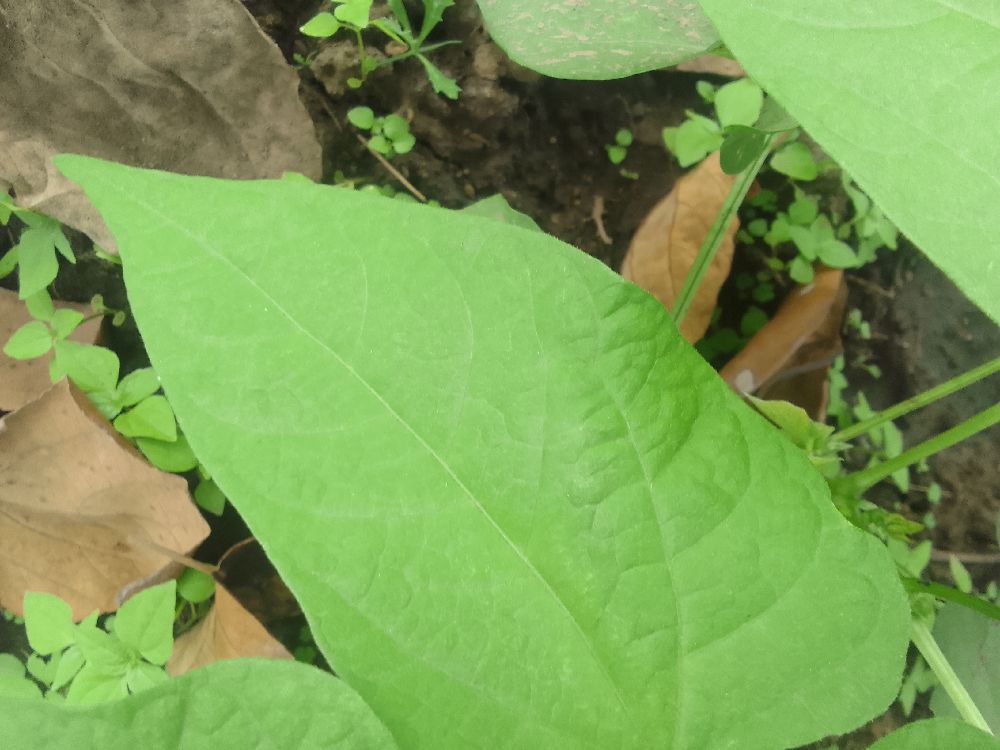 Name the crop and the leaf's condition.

common bean, healthy
